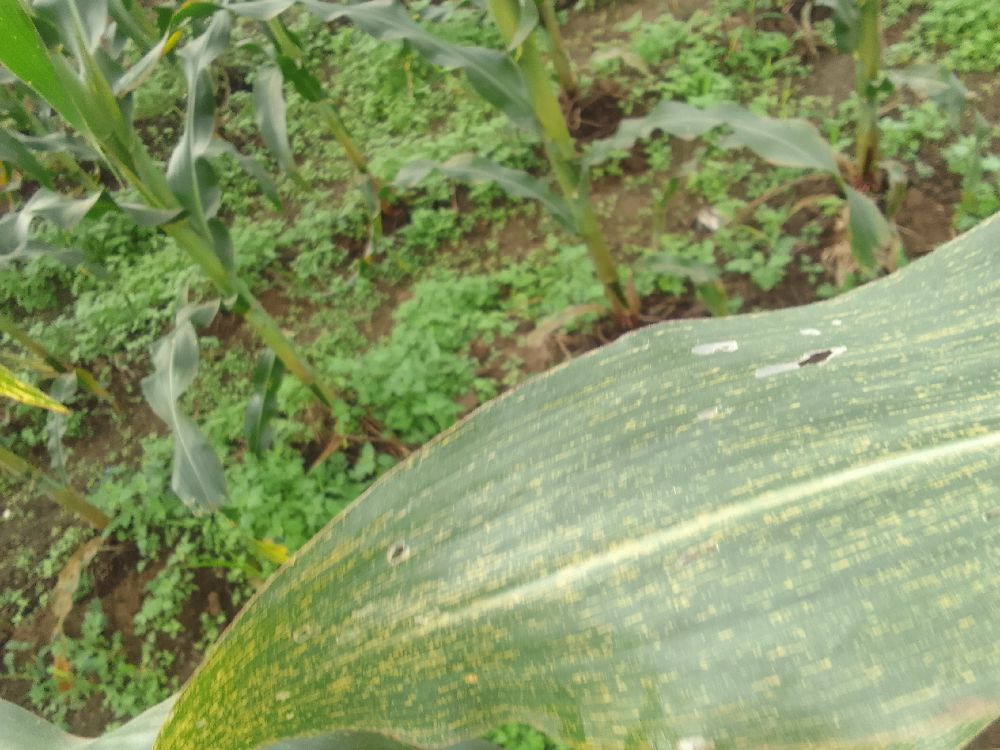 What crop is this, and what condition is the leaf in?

maize, maize streak virus
